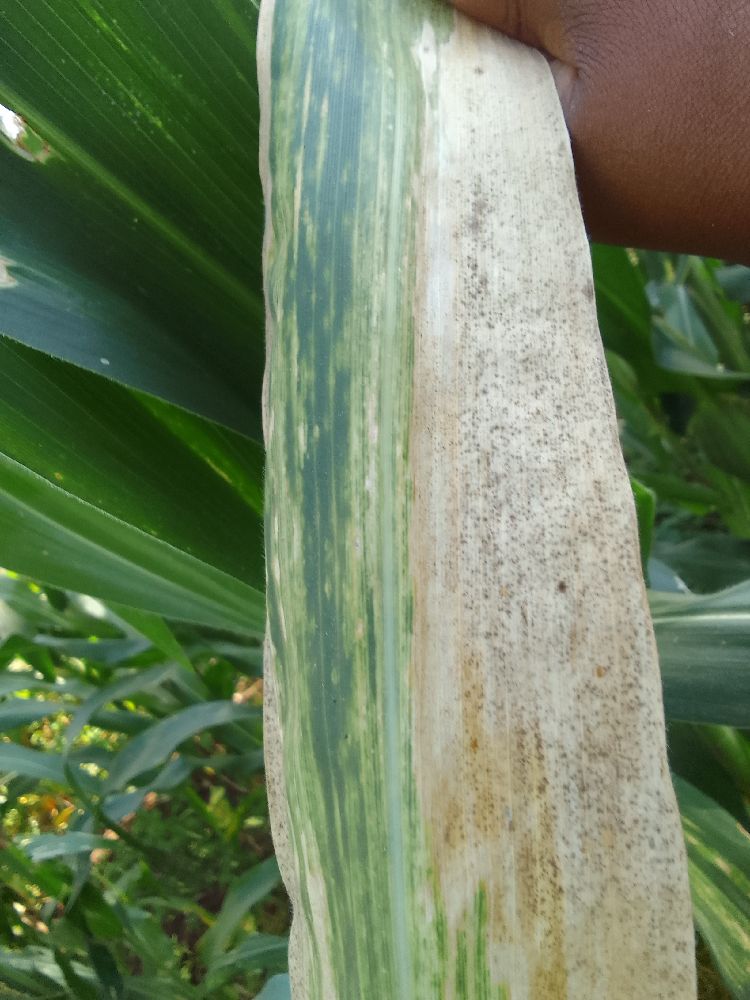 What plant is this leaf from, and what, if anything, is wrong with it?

maize, maize lethal necrosis
